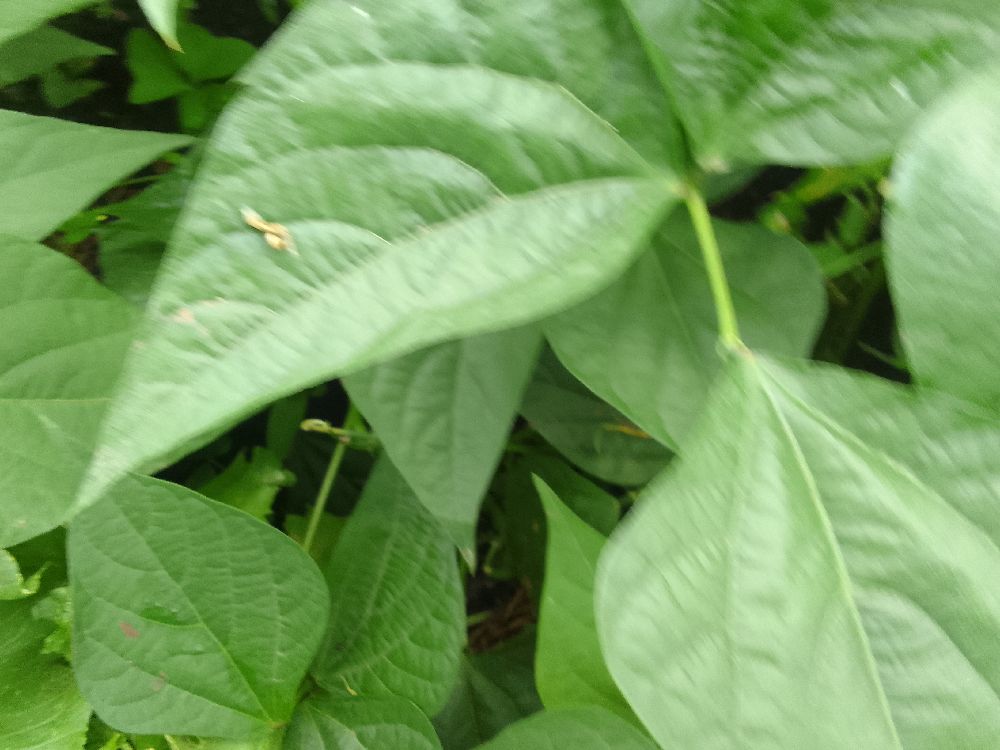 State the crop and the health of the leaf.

common bean, healthy
